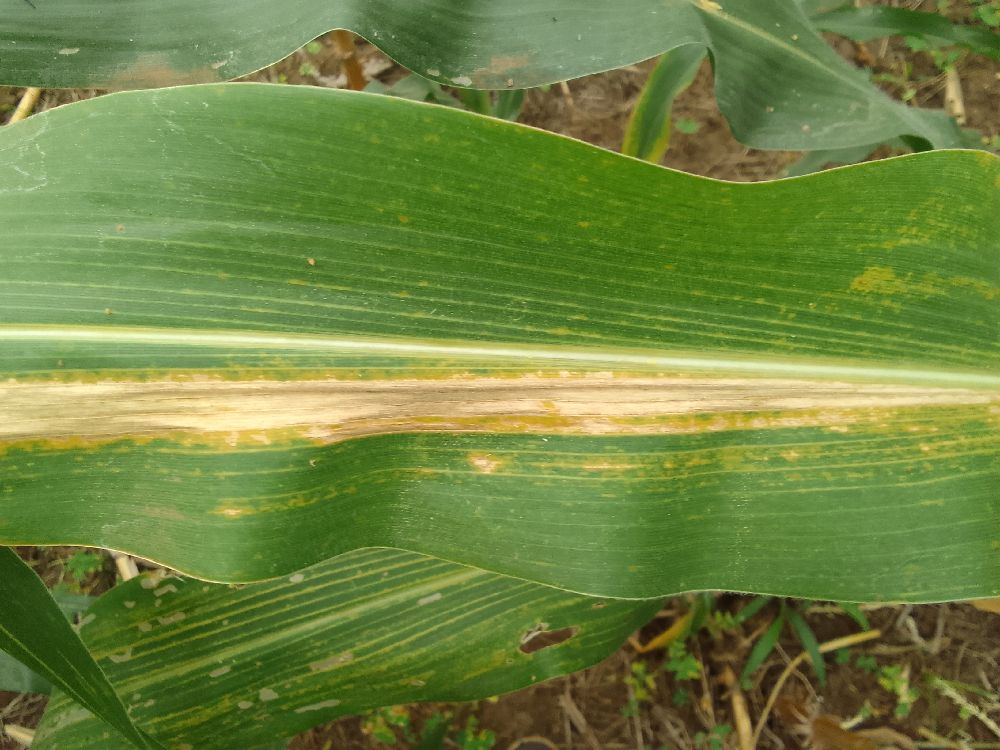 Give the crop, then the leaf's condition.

maize, maize lethal necrosis
